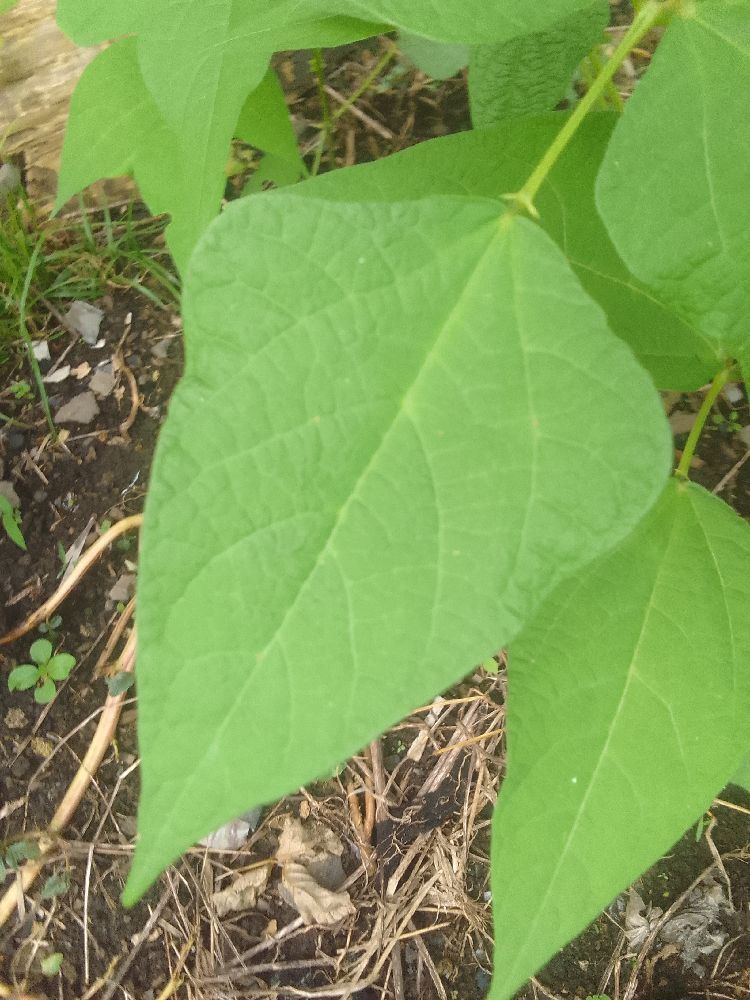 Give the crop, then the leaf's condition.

common bean, healthy
